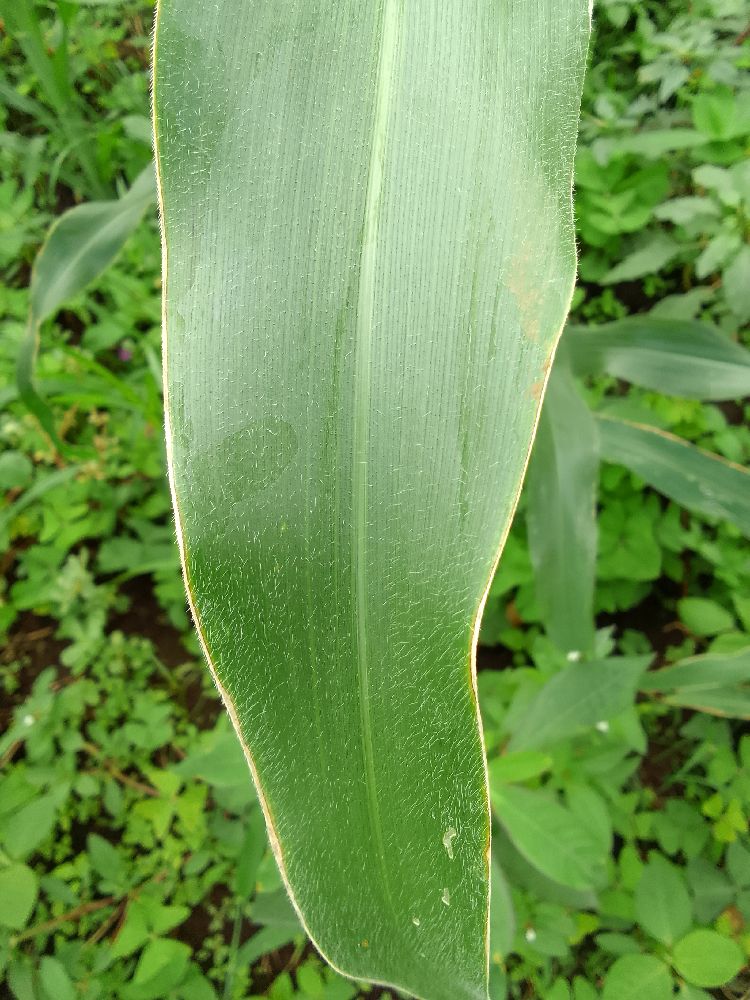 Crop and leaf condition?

maize, healthy
